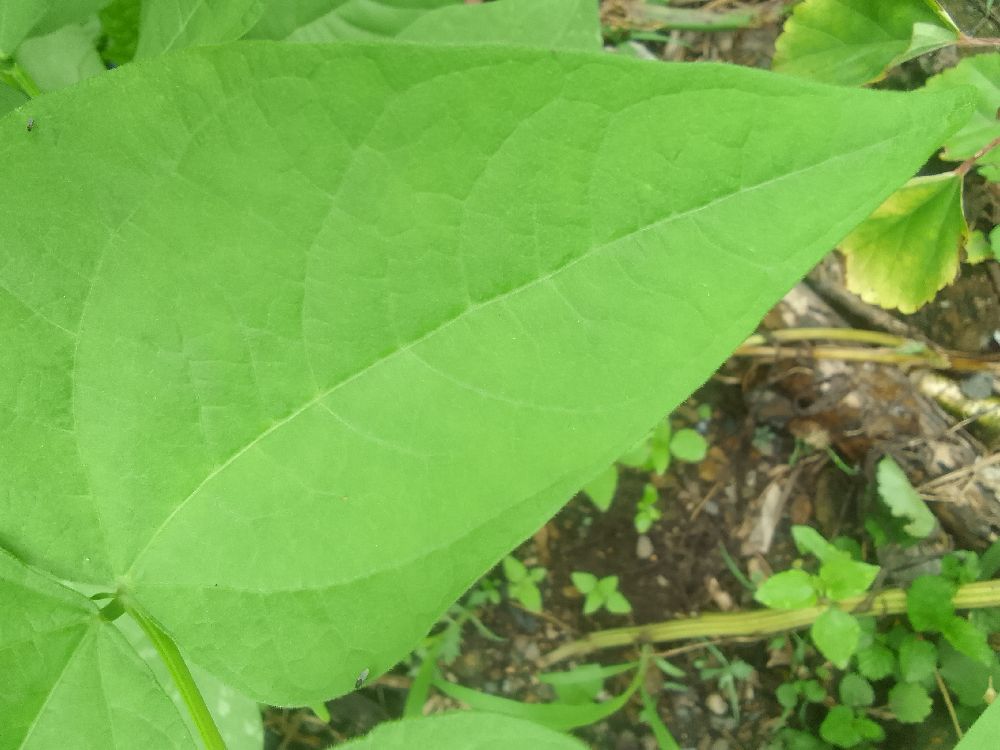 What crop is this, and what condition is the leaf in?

common bean, healthy
